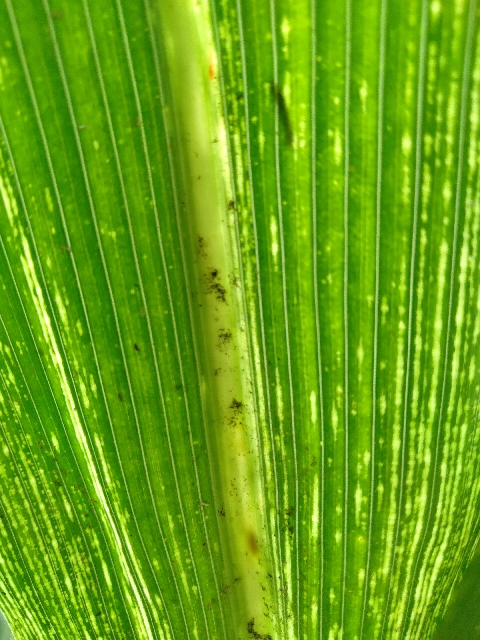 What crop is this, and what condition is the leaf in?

maize, maize streak virus
